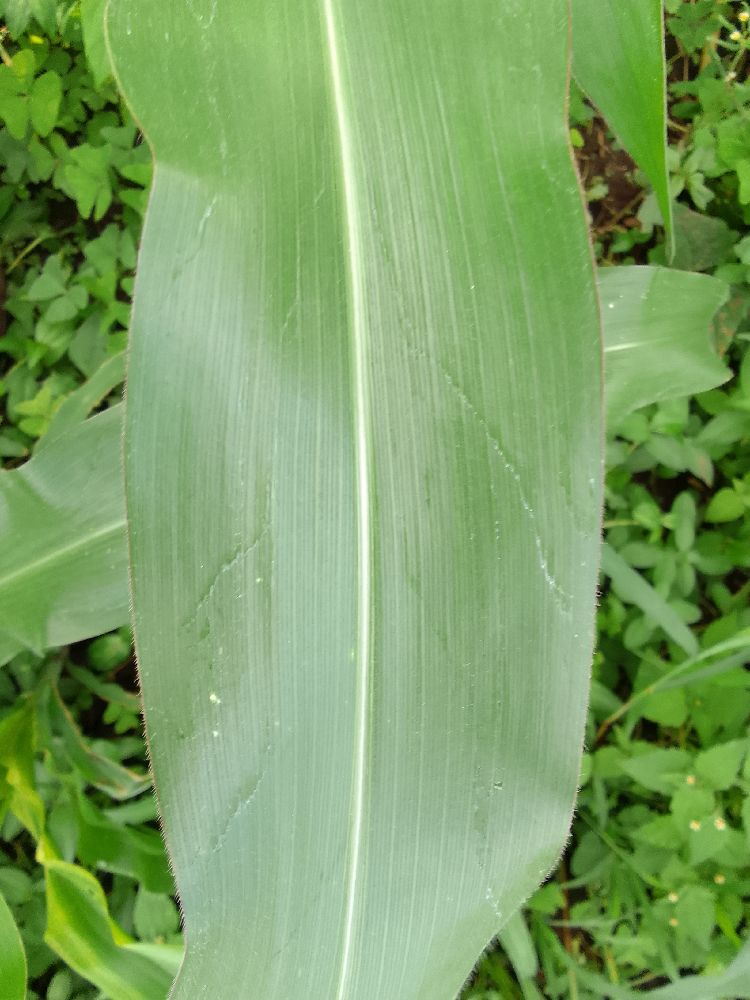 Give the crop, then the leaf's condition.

maize, healthy
